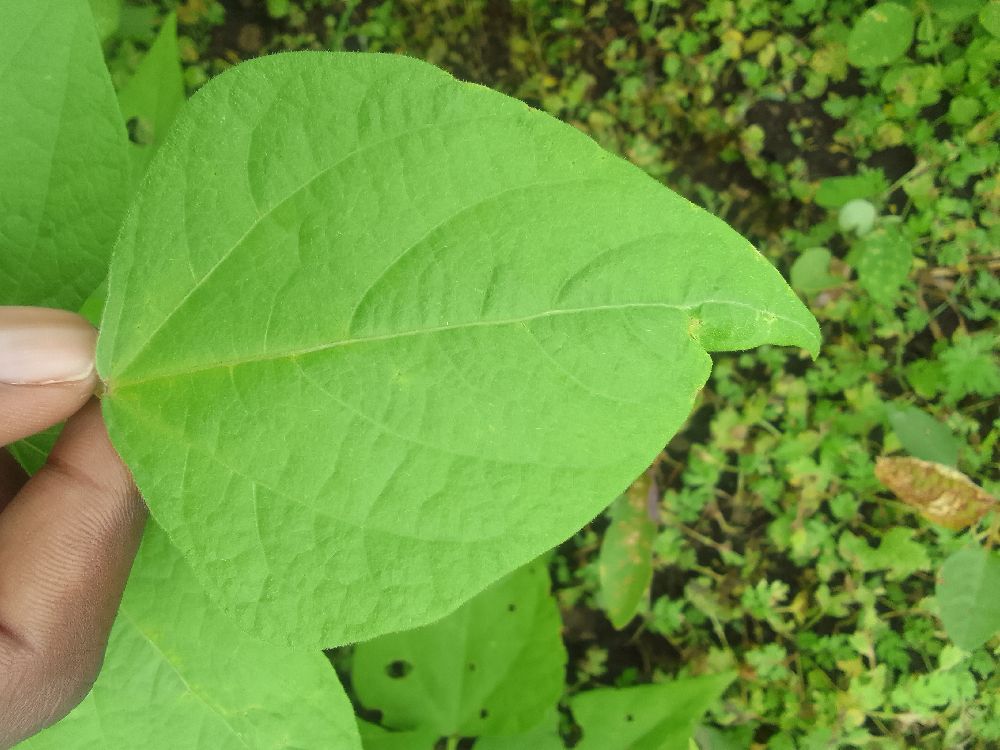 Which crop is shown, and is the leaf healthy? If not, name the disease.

common bean, healthy
